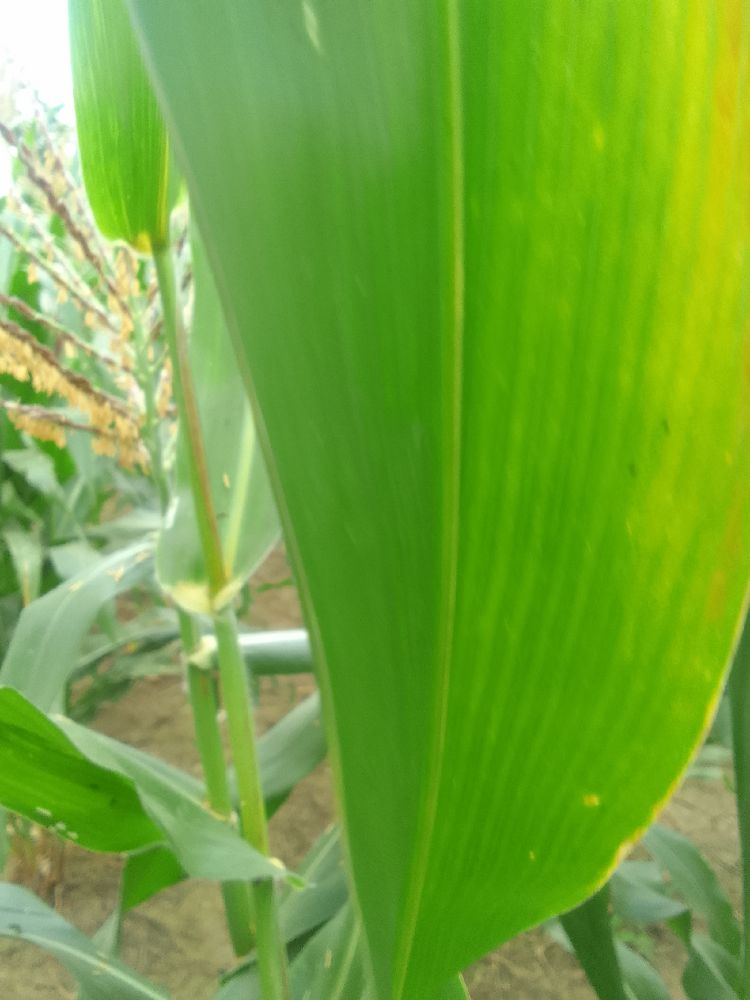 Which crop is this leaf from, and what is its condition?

maize, healthy
